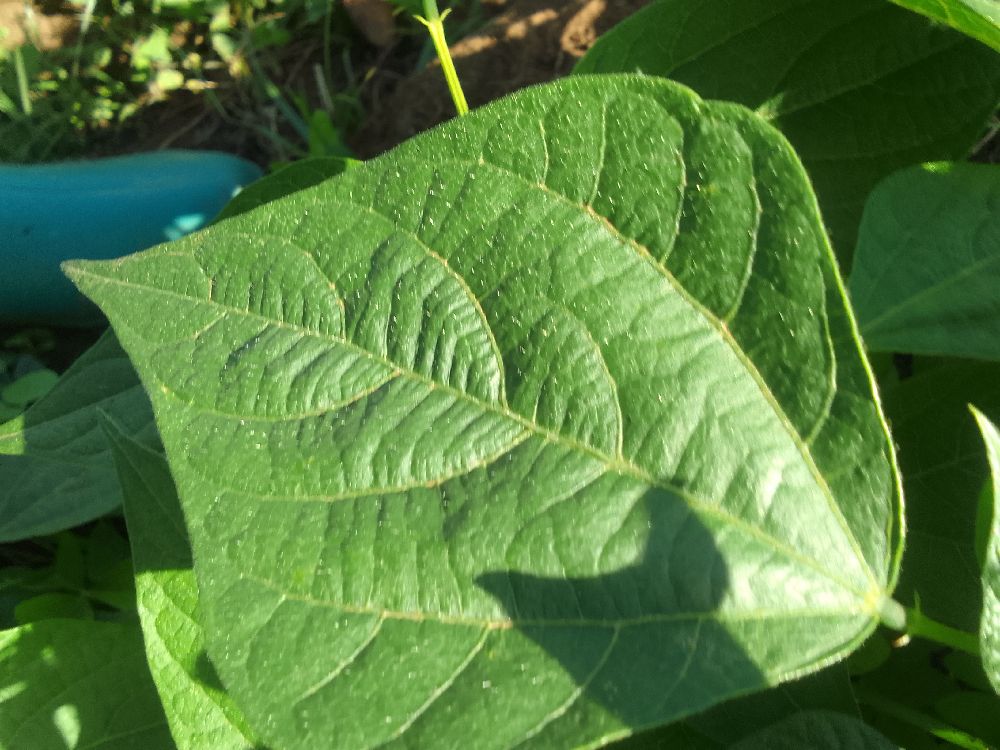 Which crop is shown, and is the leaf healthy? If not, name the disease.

common bean, healthy
